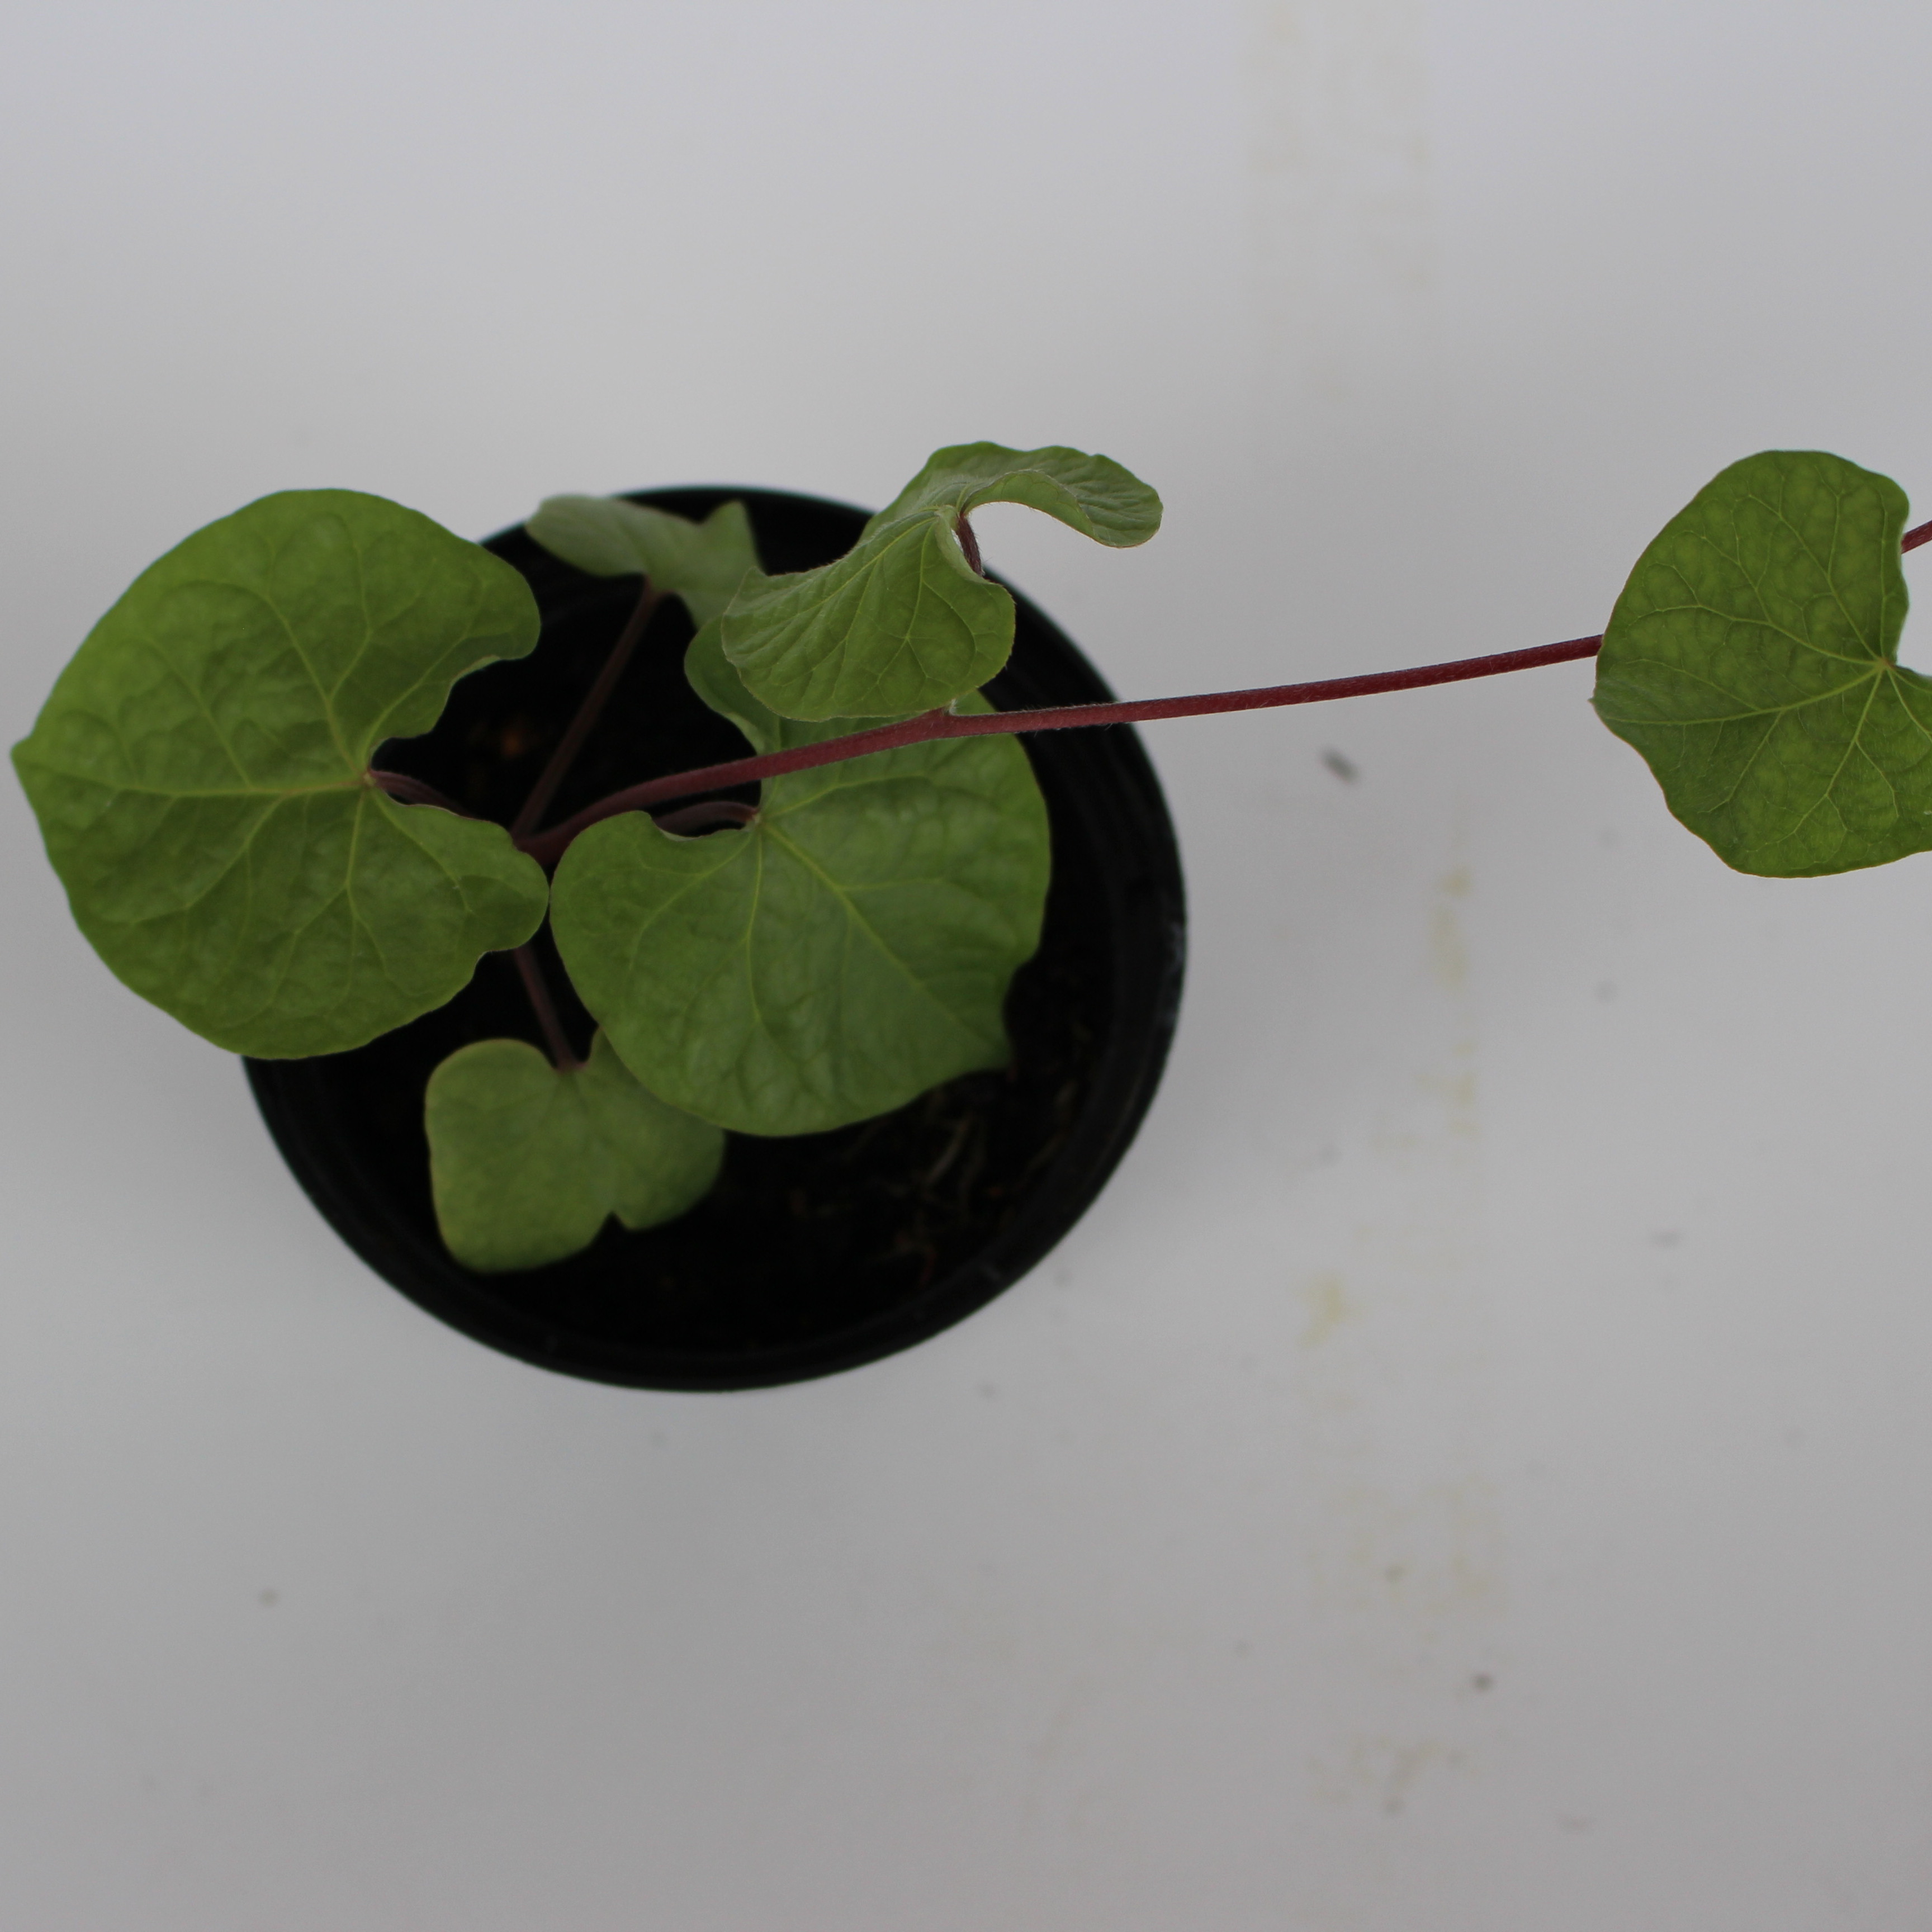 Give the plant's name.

Convolvulus arvensis
